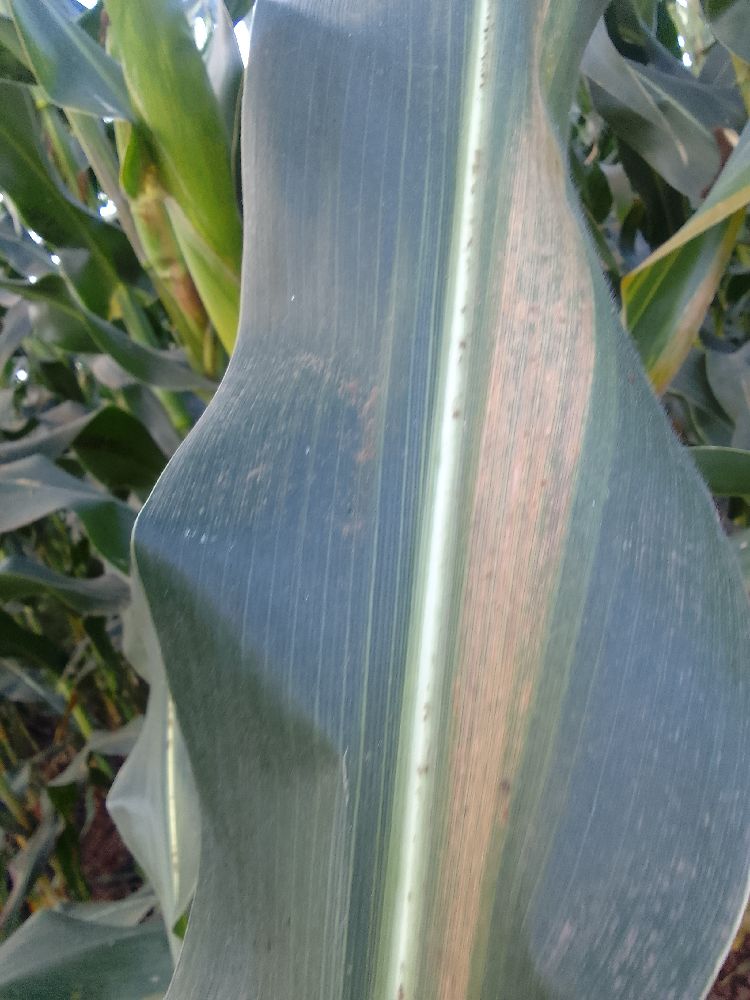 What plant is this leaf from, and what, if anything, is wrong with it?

maize, maize lethal necrosis
